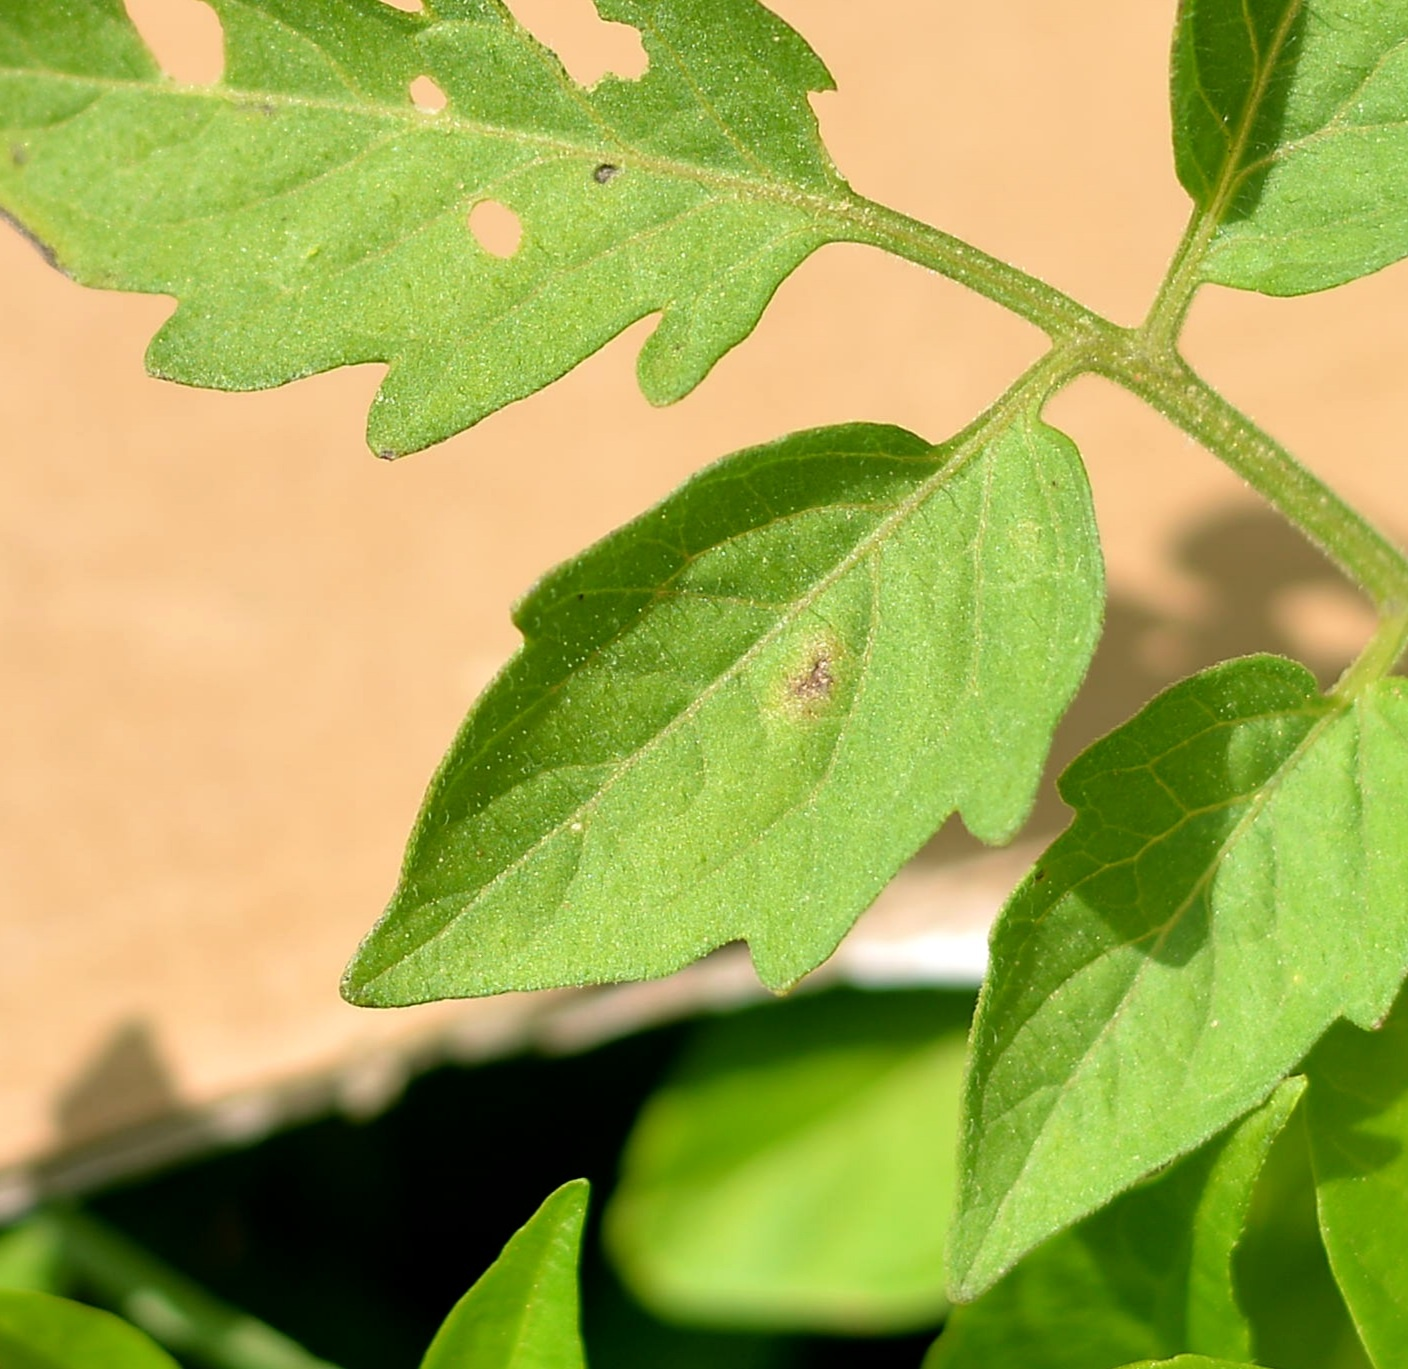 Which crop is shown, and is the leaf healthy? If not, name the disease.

tomato, infected
